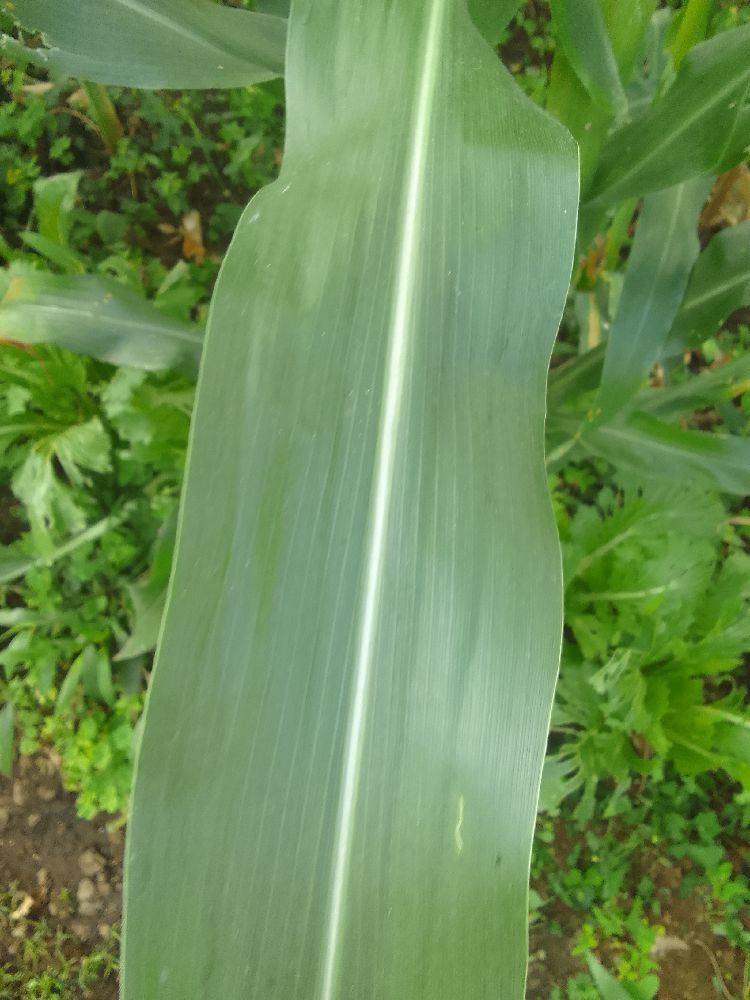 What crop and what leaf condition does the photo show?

maize, healthy
